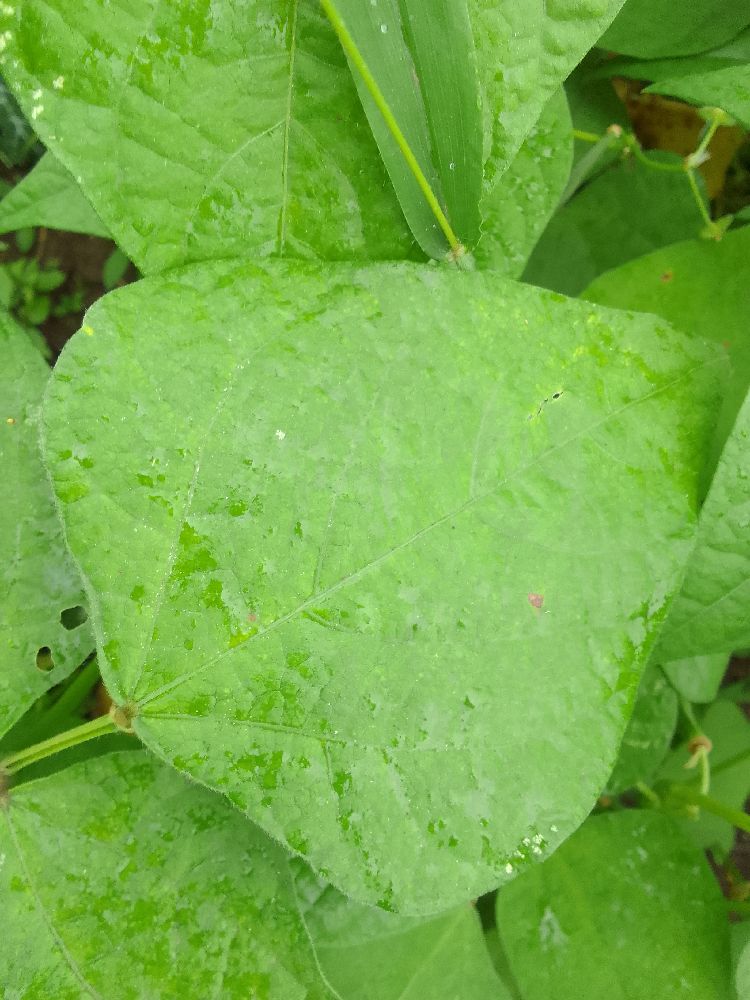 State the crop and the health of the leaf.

common bean, healthy
